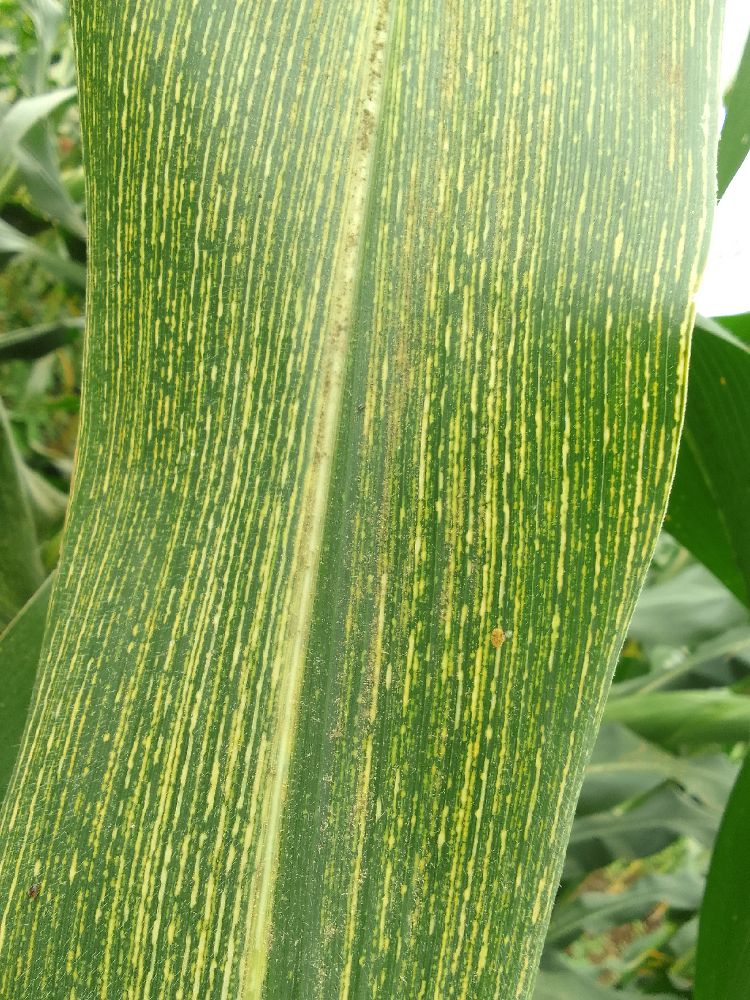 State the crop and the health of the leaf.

maize, maize streak virus
